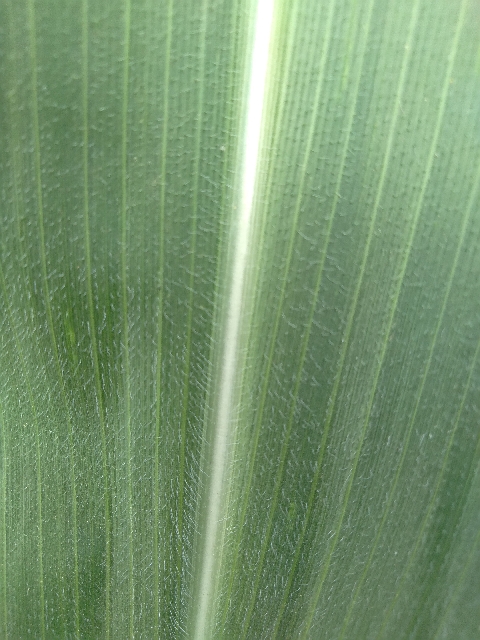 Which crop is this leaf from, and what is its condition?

maize, healthy
